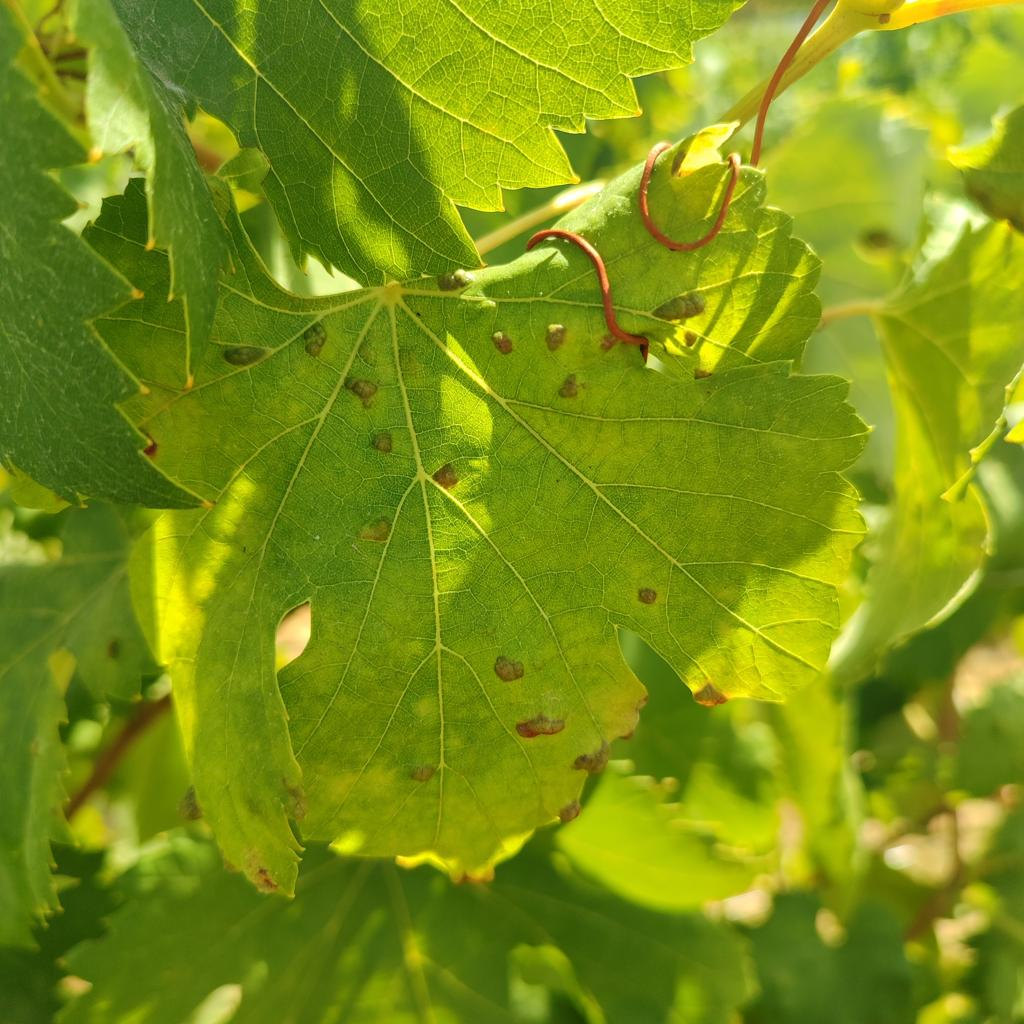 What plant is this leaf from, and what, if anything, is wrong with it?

grapevine, erineum mite
